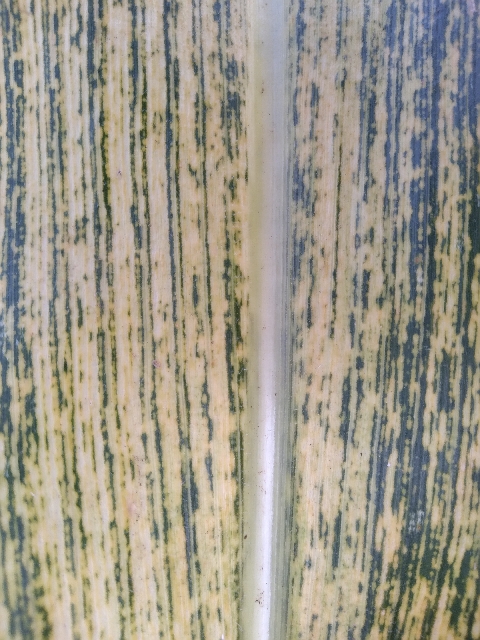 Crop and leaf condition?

maize, maize streak virus
